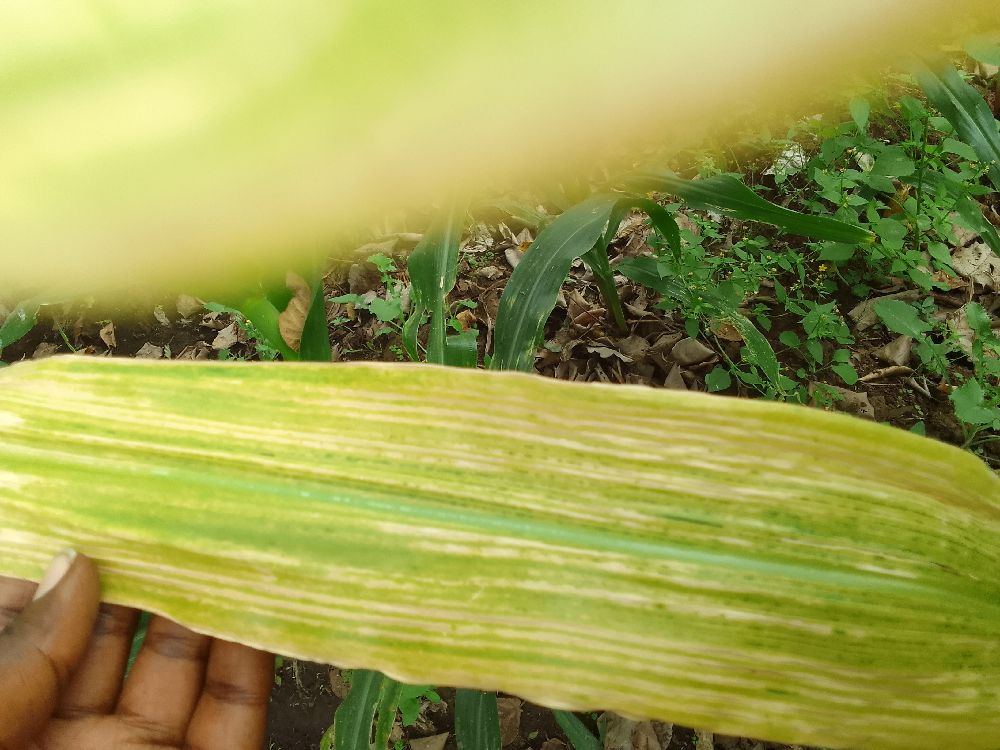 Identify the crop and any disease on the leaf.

maize, maize lethal necrosis
